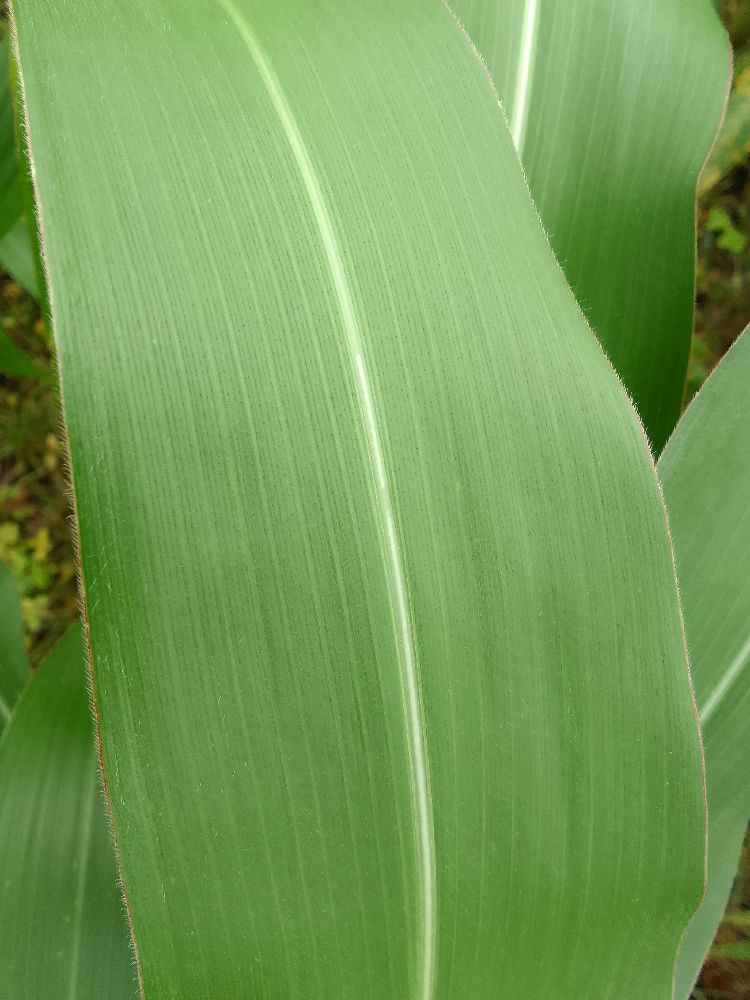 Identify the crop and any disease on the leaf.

maize, healthy
